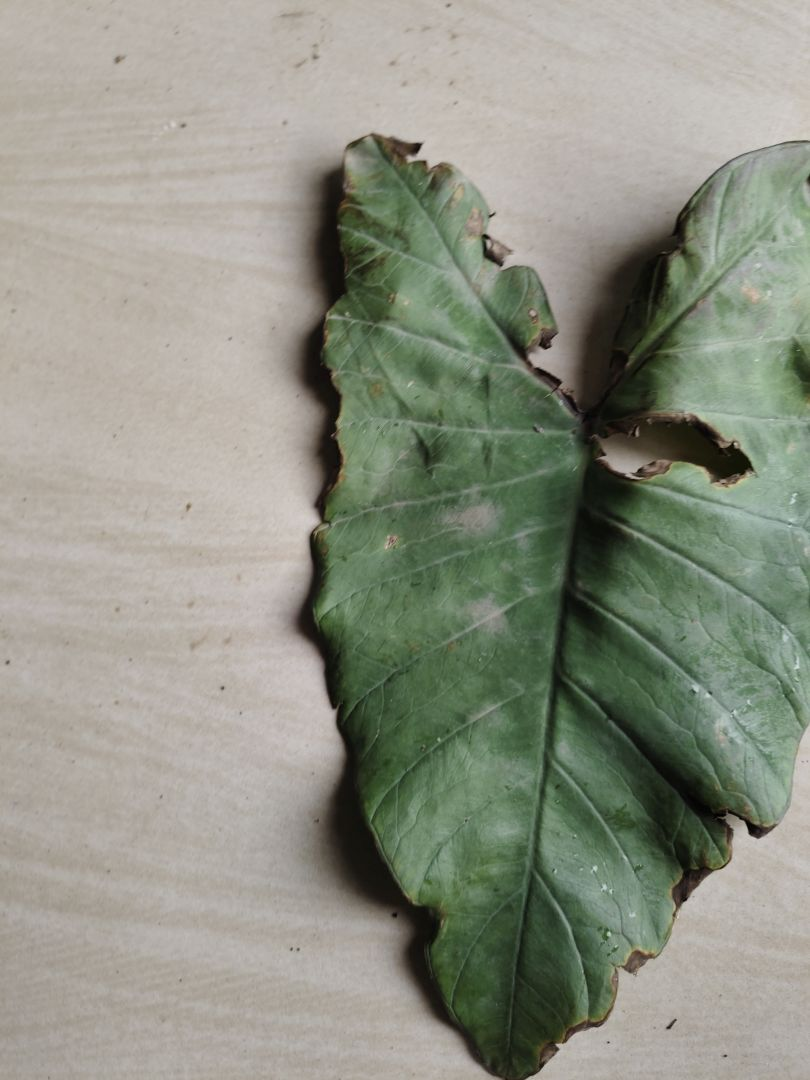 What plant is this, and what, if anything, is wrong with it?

taro, leaf blight
